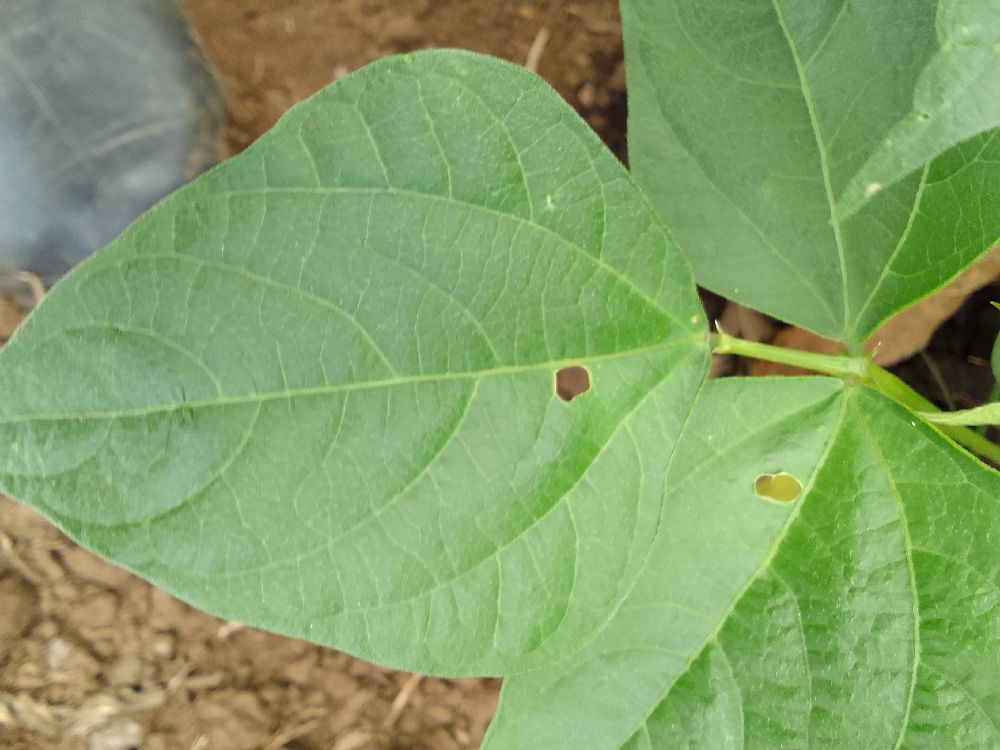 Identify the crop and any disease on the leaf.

common bean, healthy
